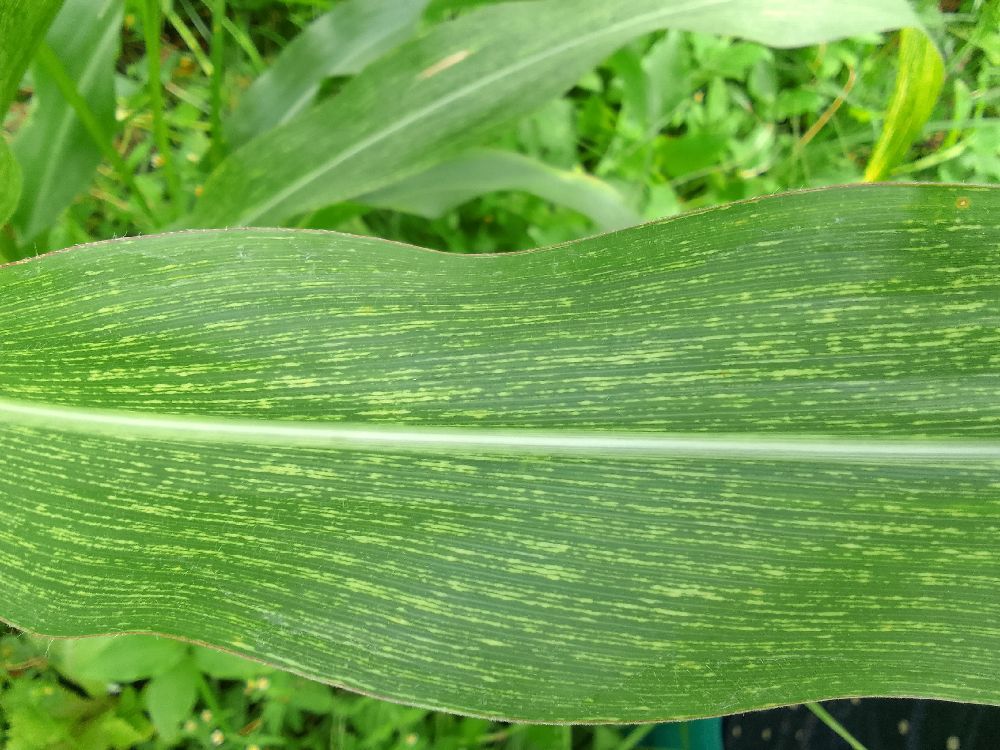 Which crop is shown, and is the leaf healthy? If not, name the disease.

maize, maize streak virus
